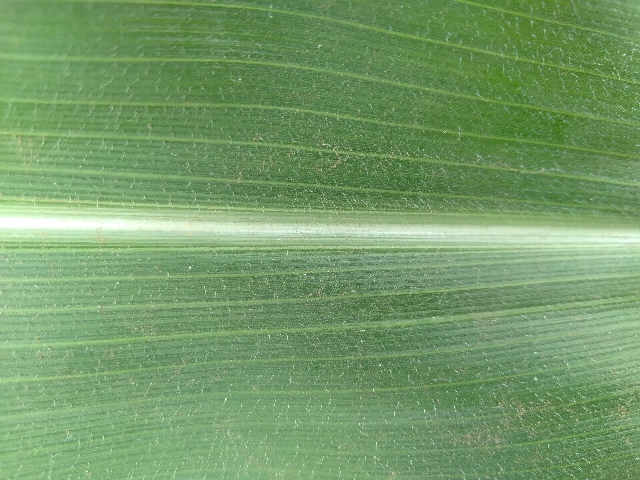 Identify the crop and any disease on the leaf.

maize, healthy
